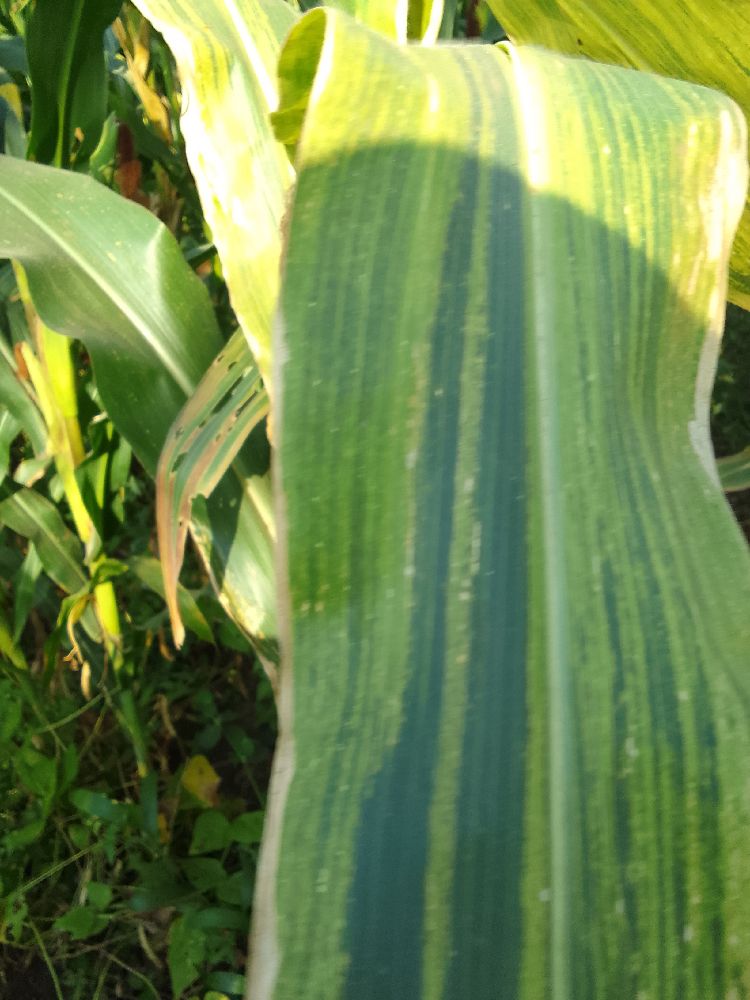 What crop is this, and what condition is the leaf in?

maize, maize lethal necrosis
